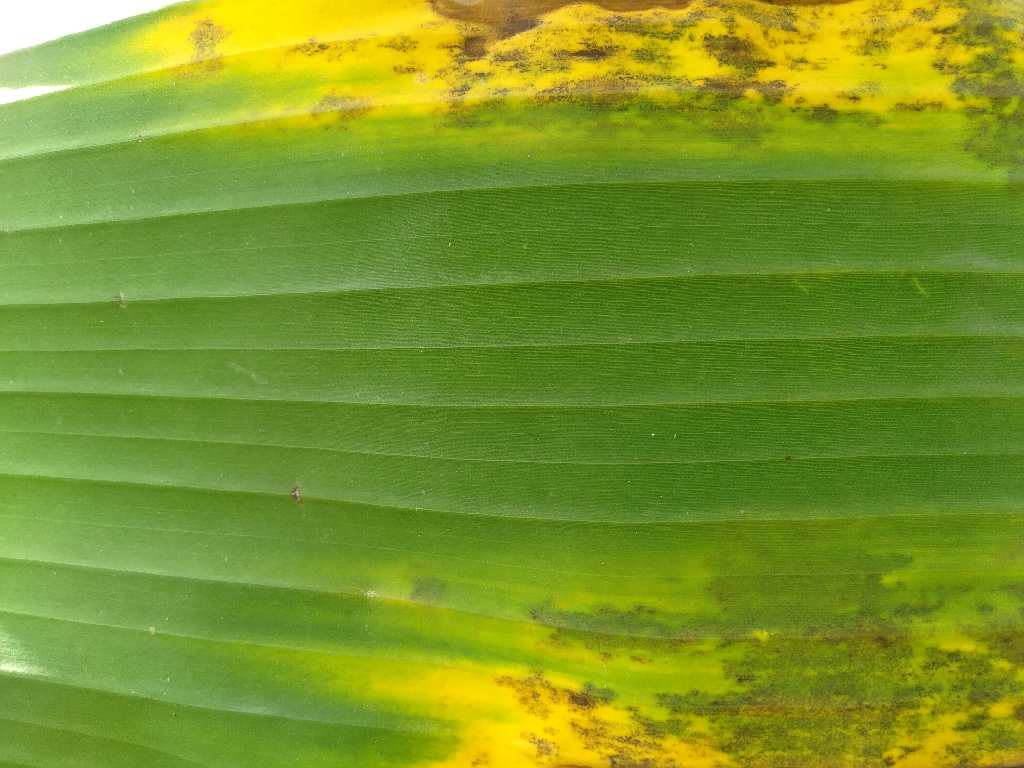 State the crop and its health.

banana, black sigatoka
